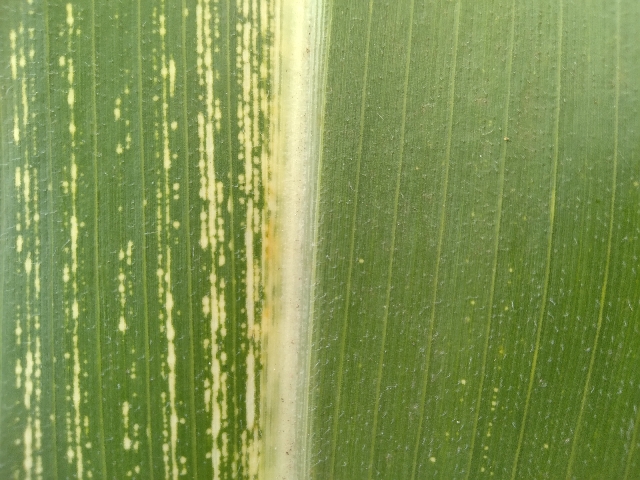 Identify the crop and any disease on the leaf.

maize, maize streak virus
